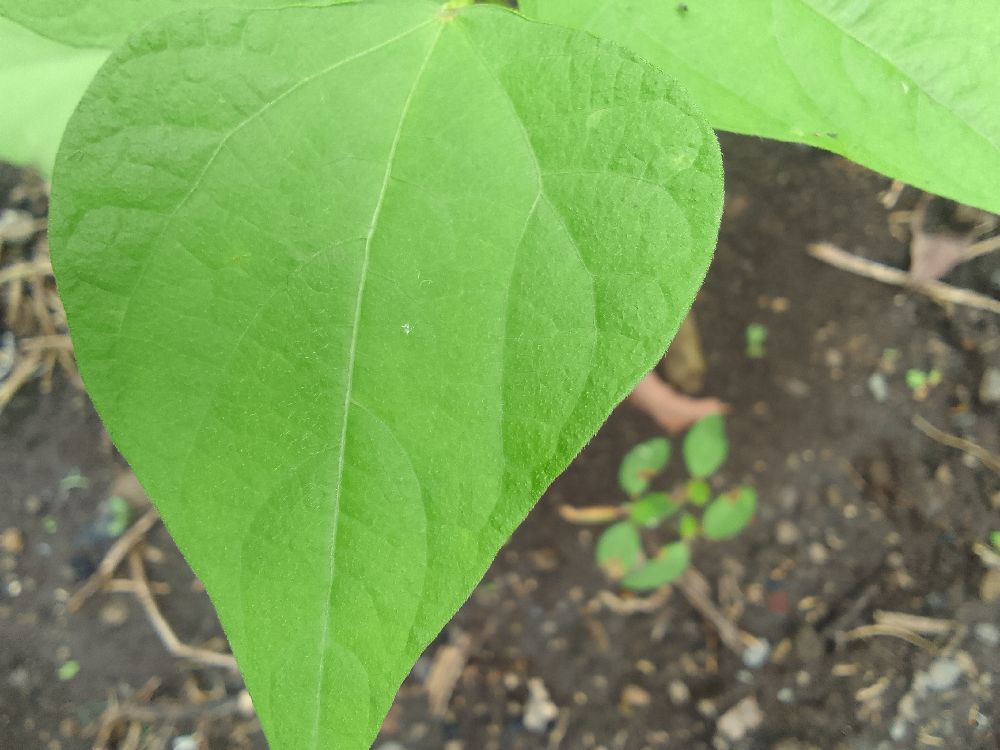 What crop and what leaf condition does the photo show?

common bean, healthy
